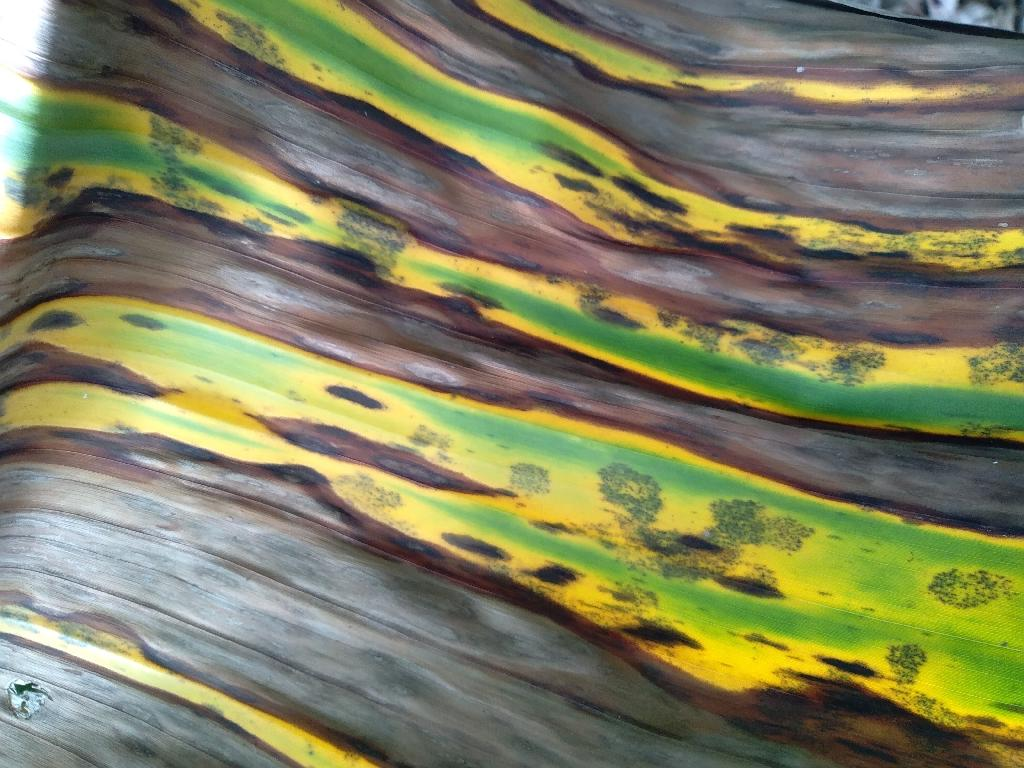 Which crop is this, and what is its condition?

banana, black sigatoka
